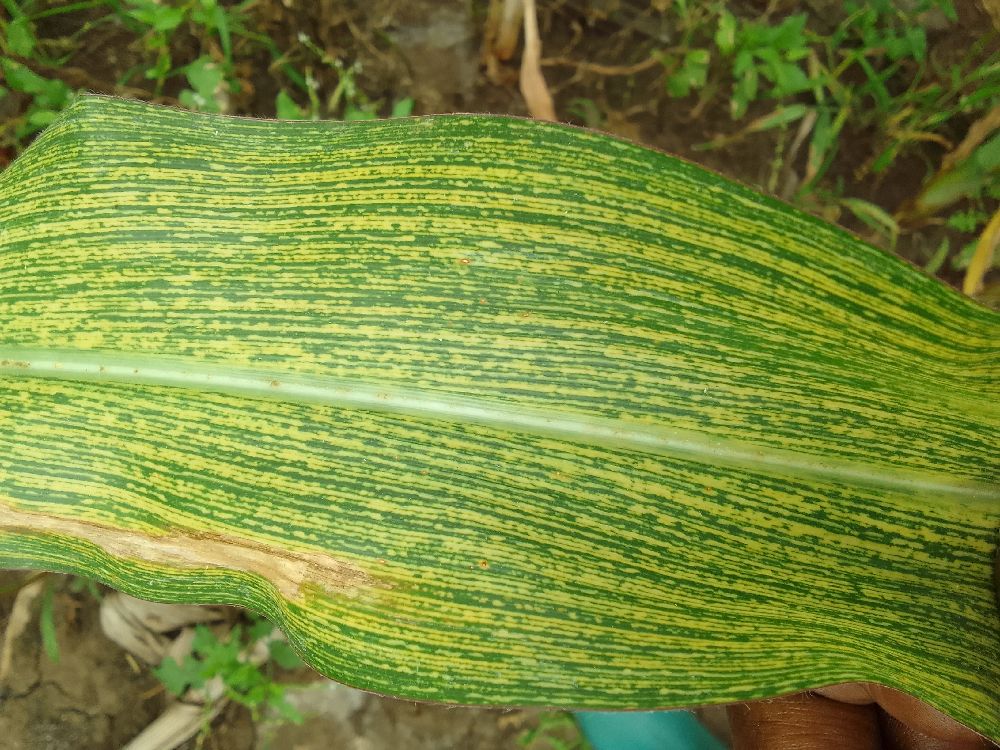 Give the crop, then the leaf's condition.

maize, maize streak virus
